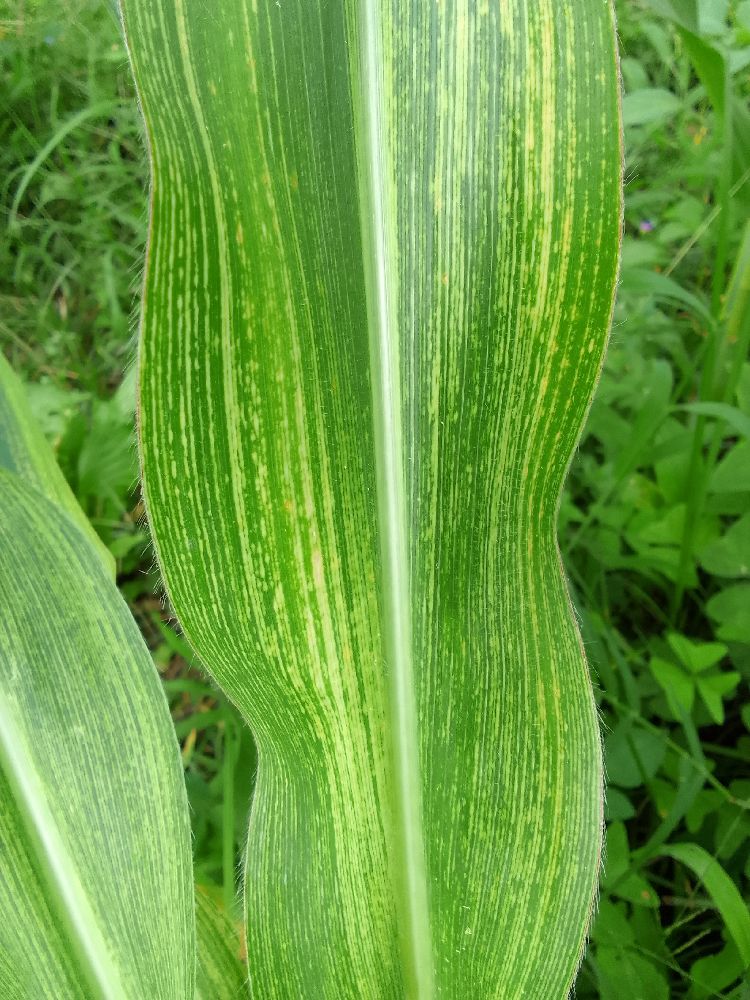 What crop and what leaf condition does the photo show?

maize, maize streak virus
